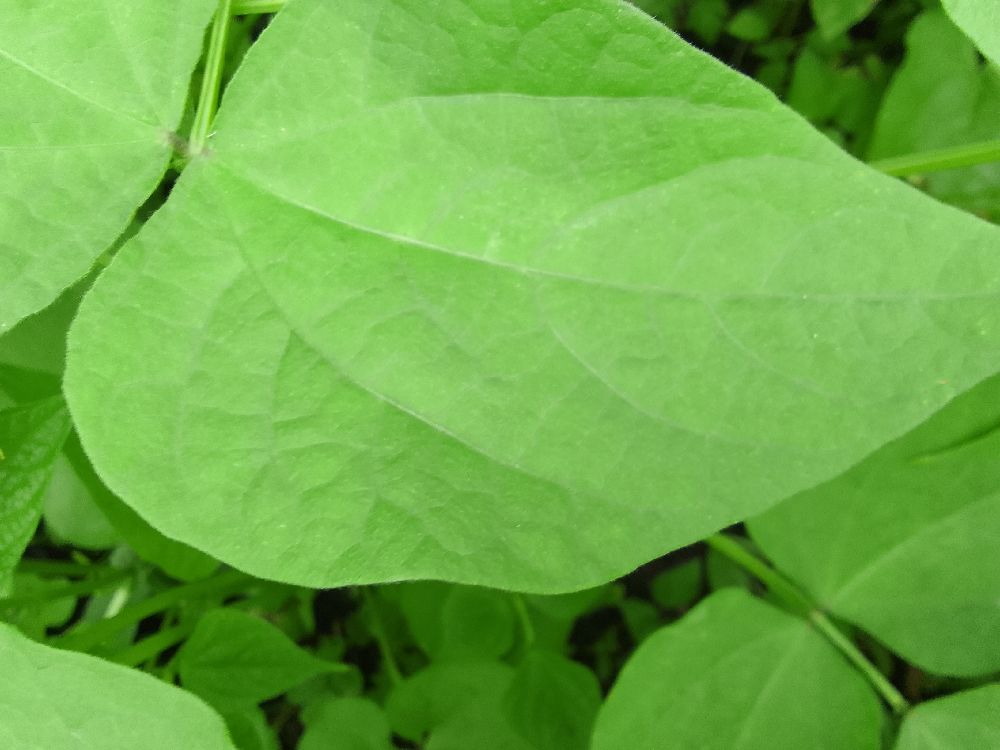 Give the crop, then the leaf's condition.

common bean, healthy
